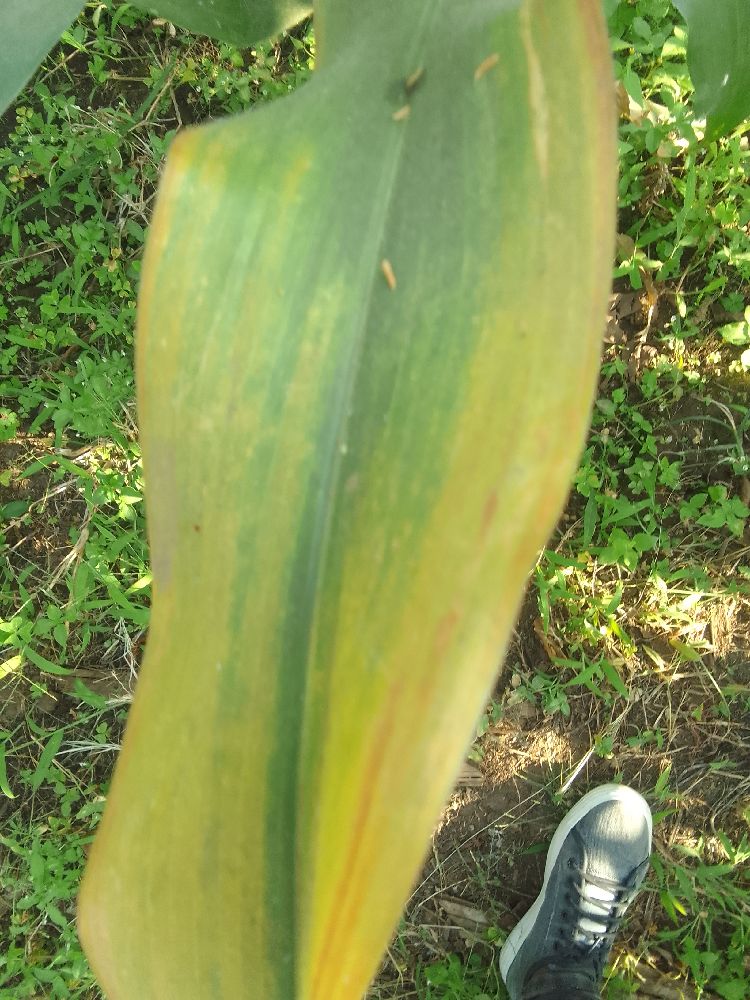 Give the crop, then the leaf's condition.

maize, maize lethal necrosis
